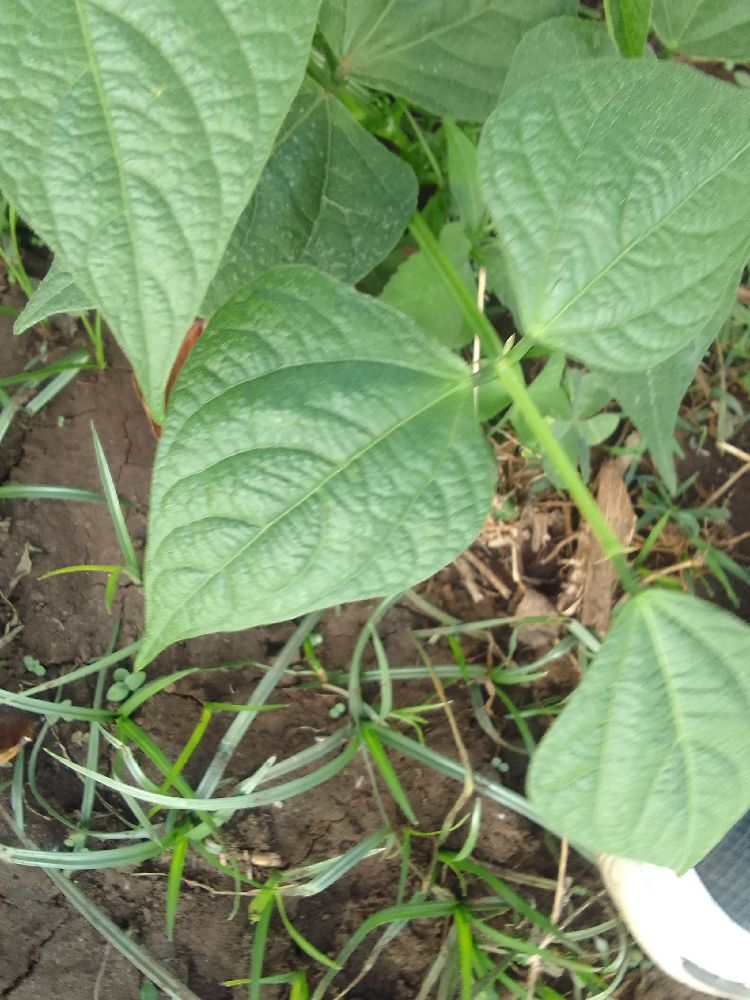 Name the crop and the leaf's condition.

common bean, healthy
